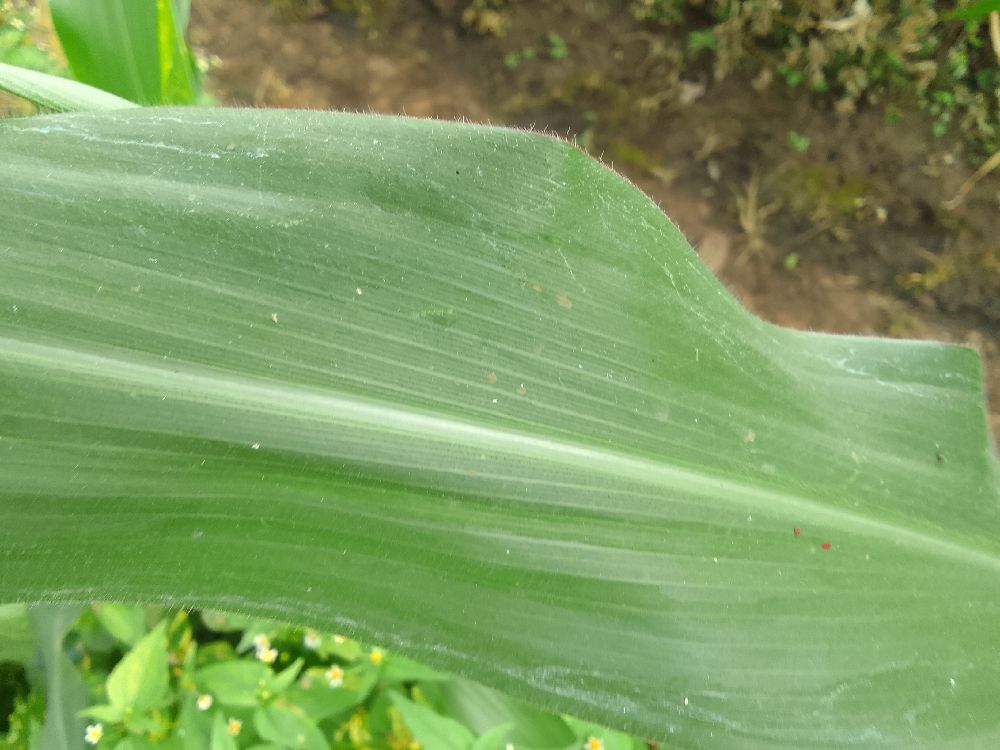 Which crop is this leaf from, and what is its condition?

maize, healthy
